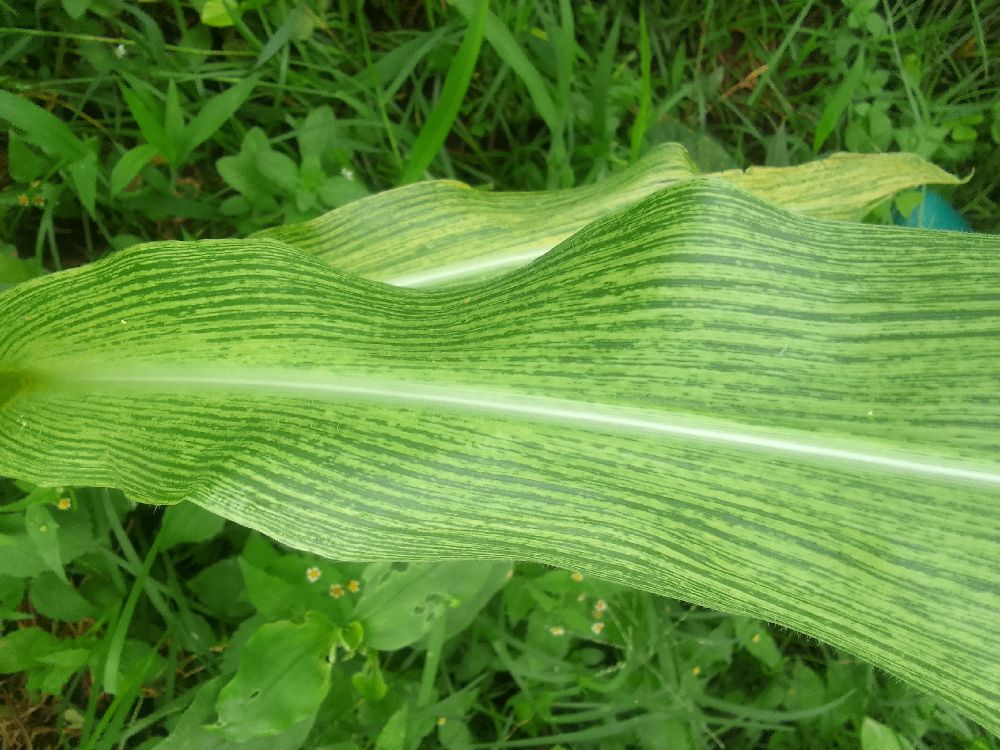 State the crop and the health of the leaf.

maize, maize streak virus
